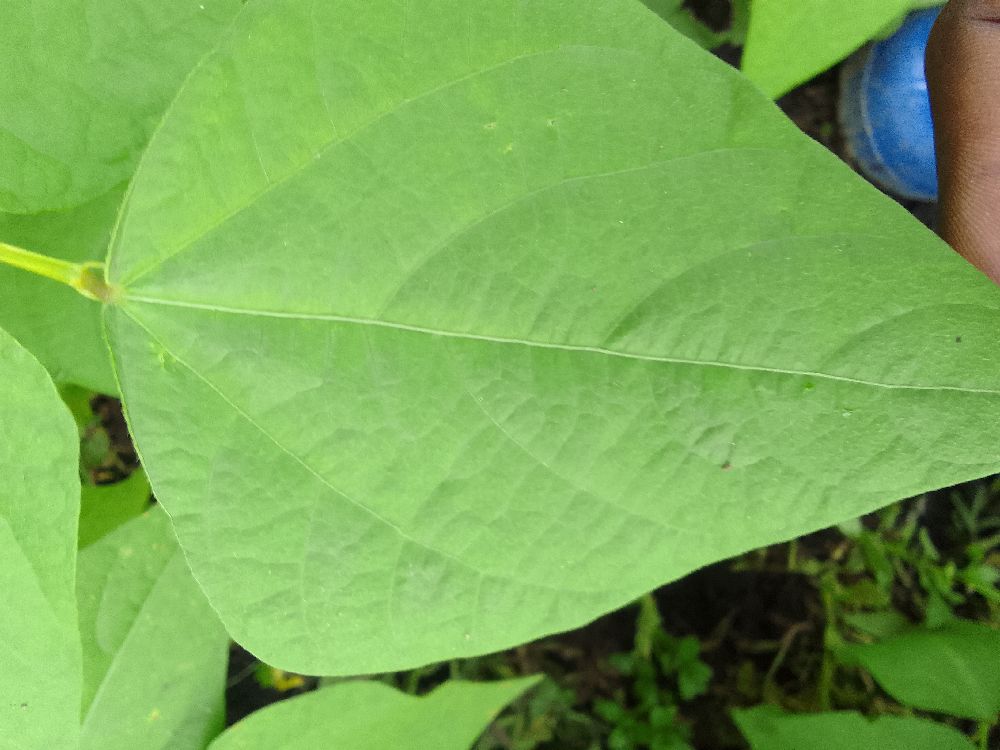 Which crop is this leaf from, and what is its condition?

common bean, healthy
